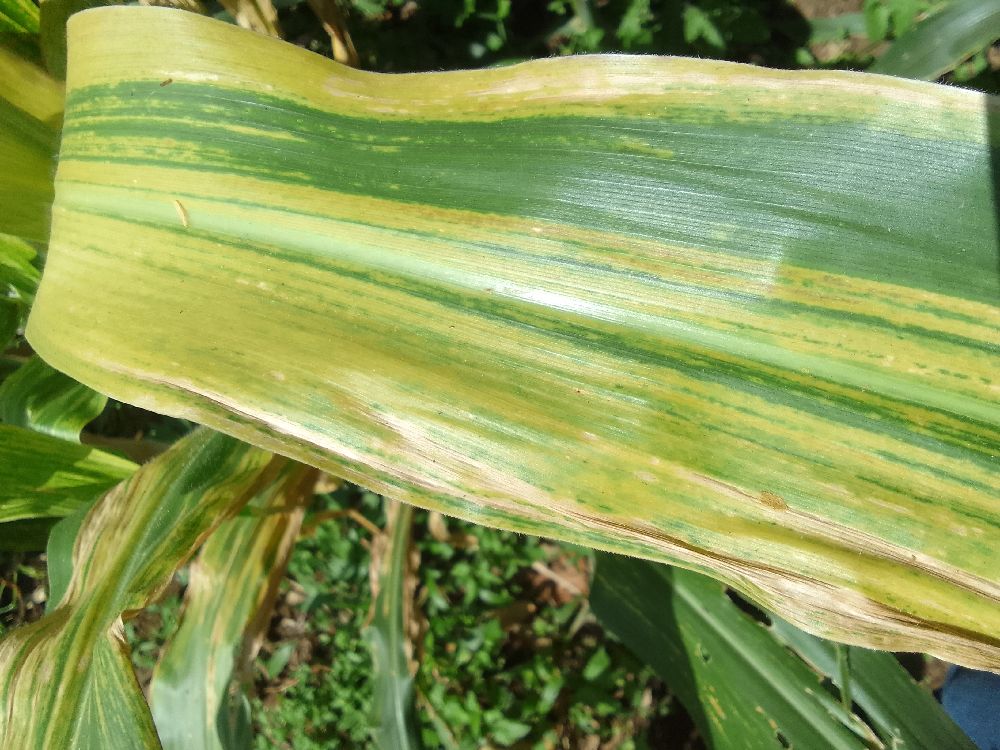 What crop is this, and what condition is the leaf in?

maize, maize lethal necrosis
